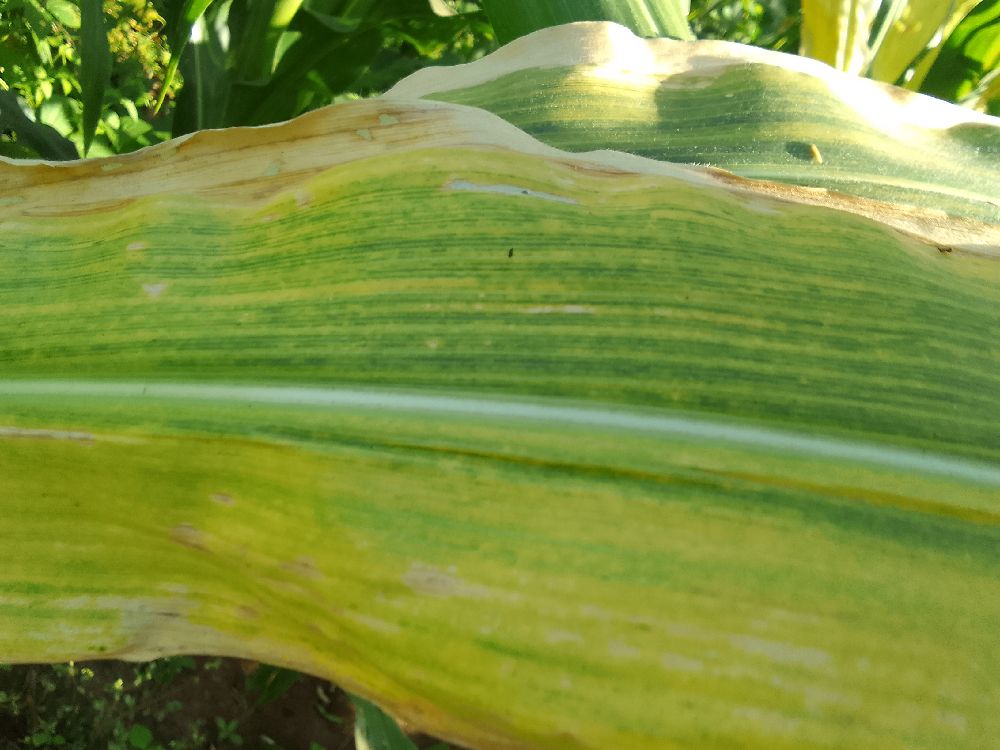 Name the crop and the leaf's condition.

maize, maize lethal necrosis
